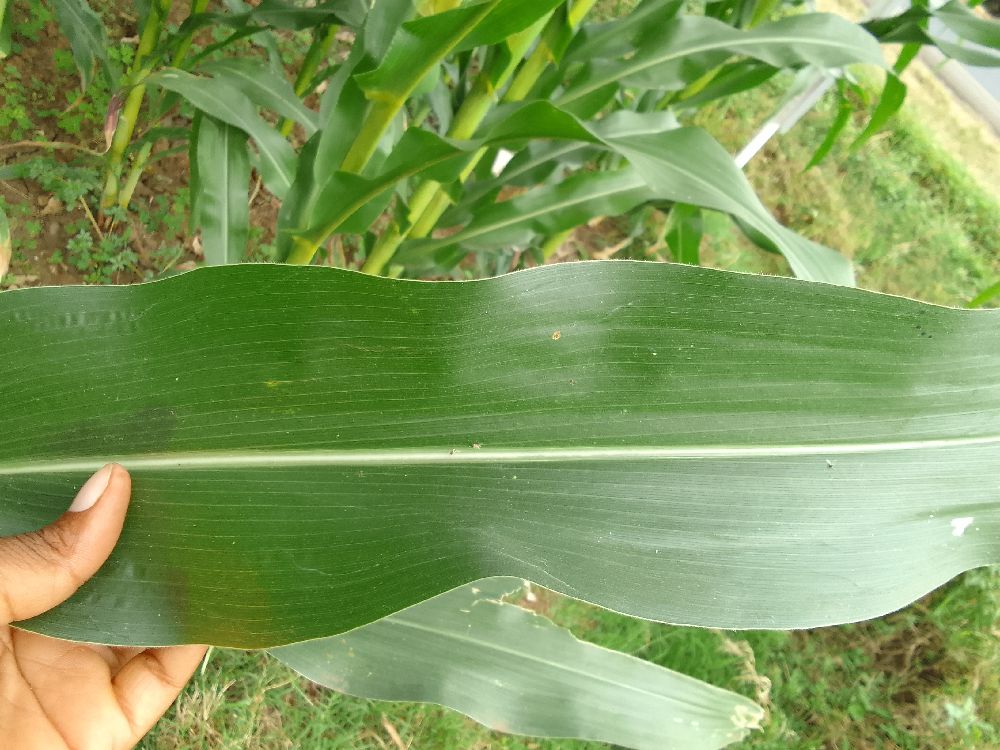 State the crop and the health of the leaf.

maize, healthy
